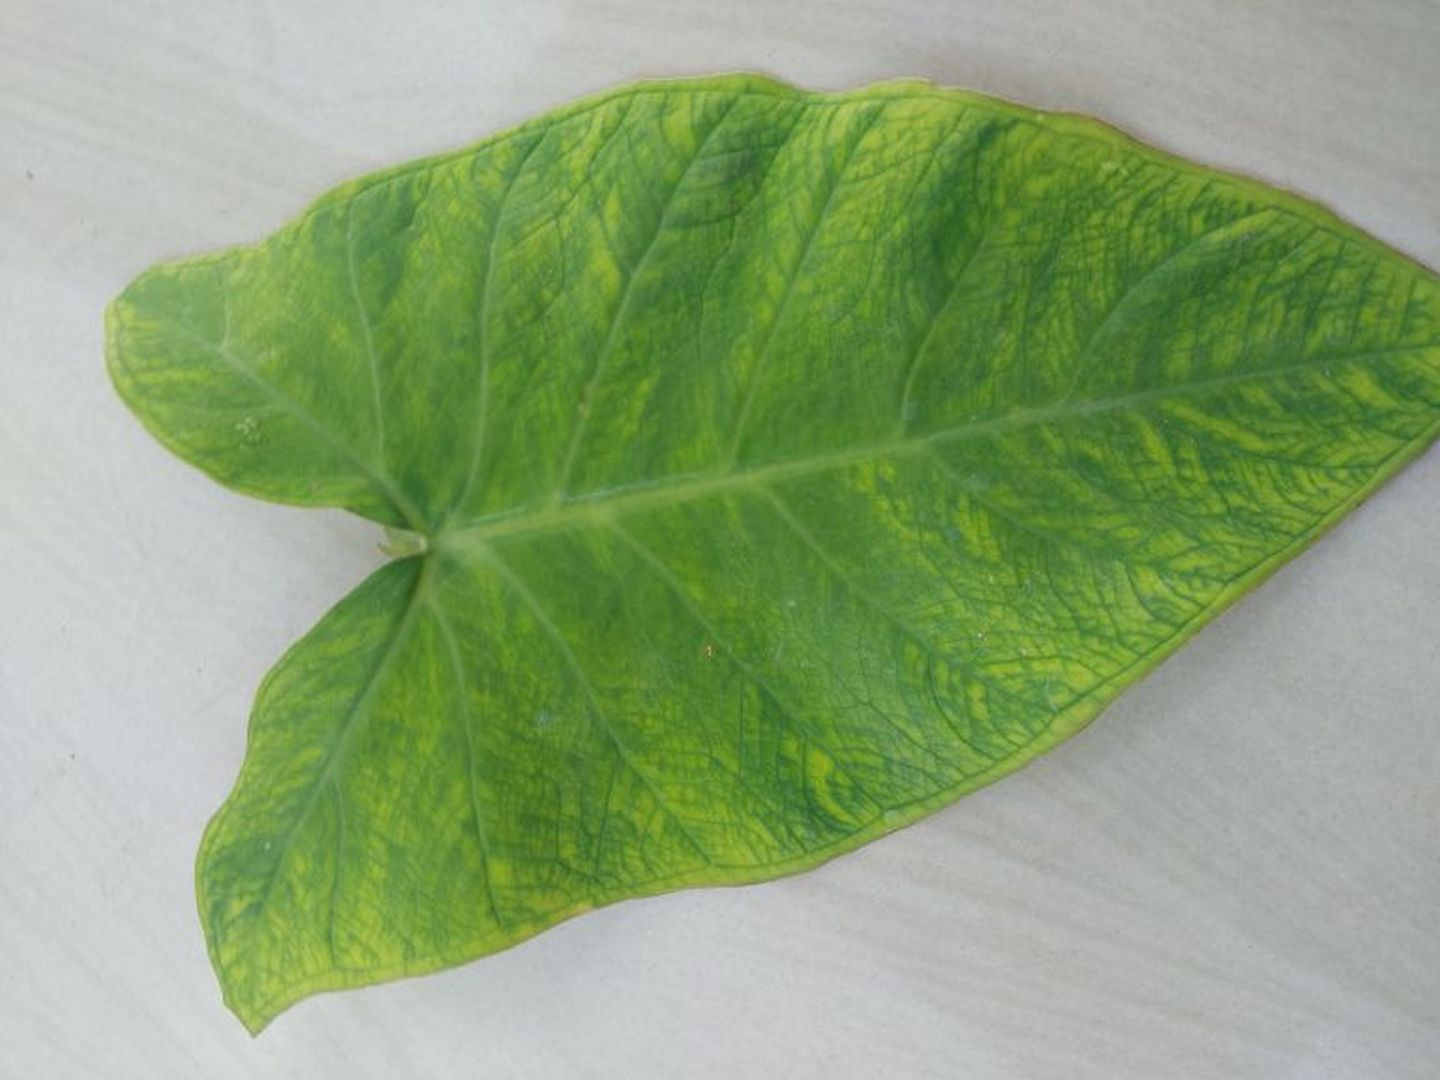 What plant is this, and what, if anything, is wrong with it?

taro, mosaic
